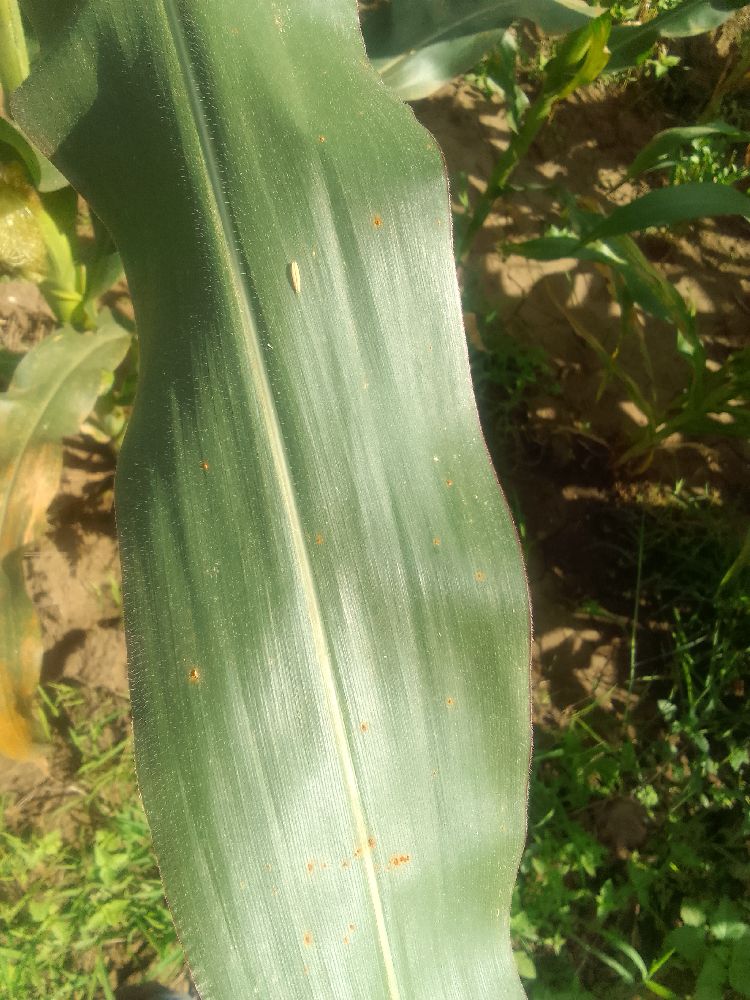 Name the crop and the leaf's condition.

maize, healthy
